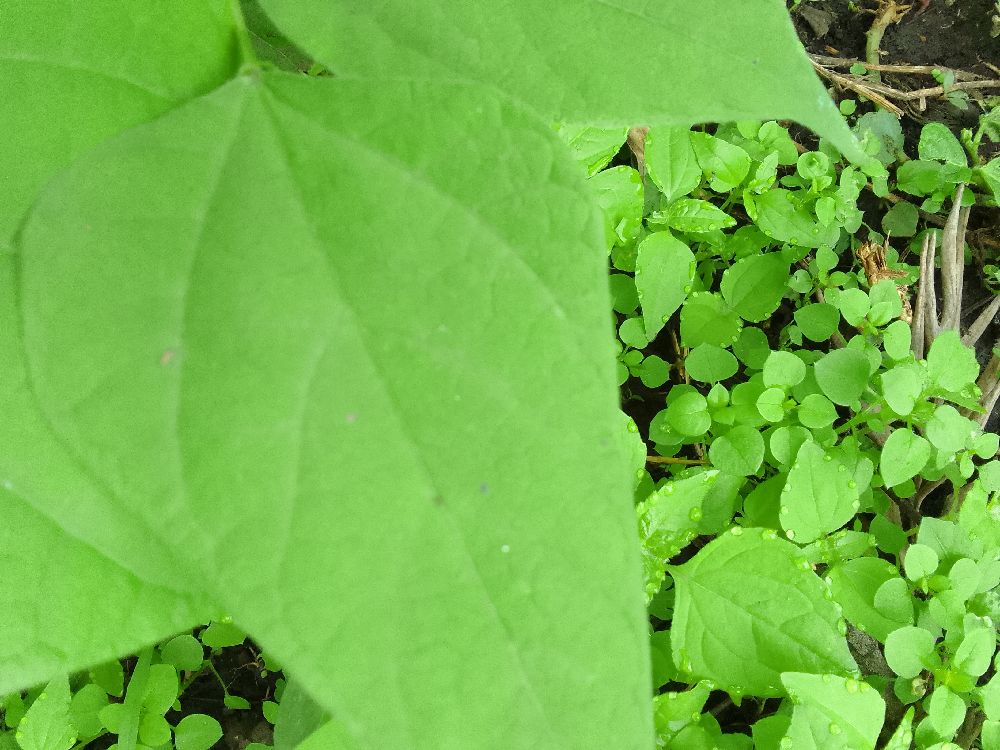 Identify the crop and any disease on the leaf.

common bean, healthy
